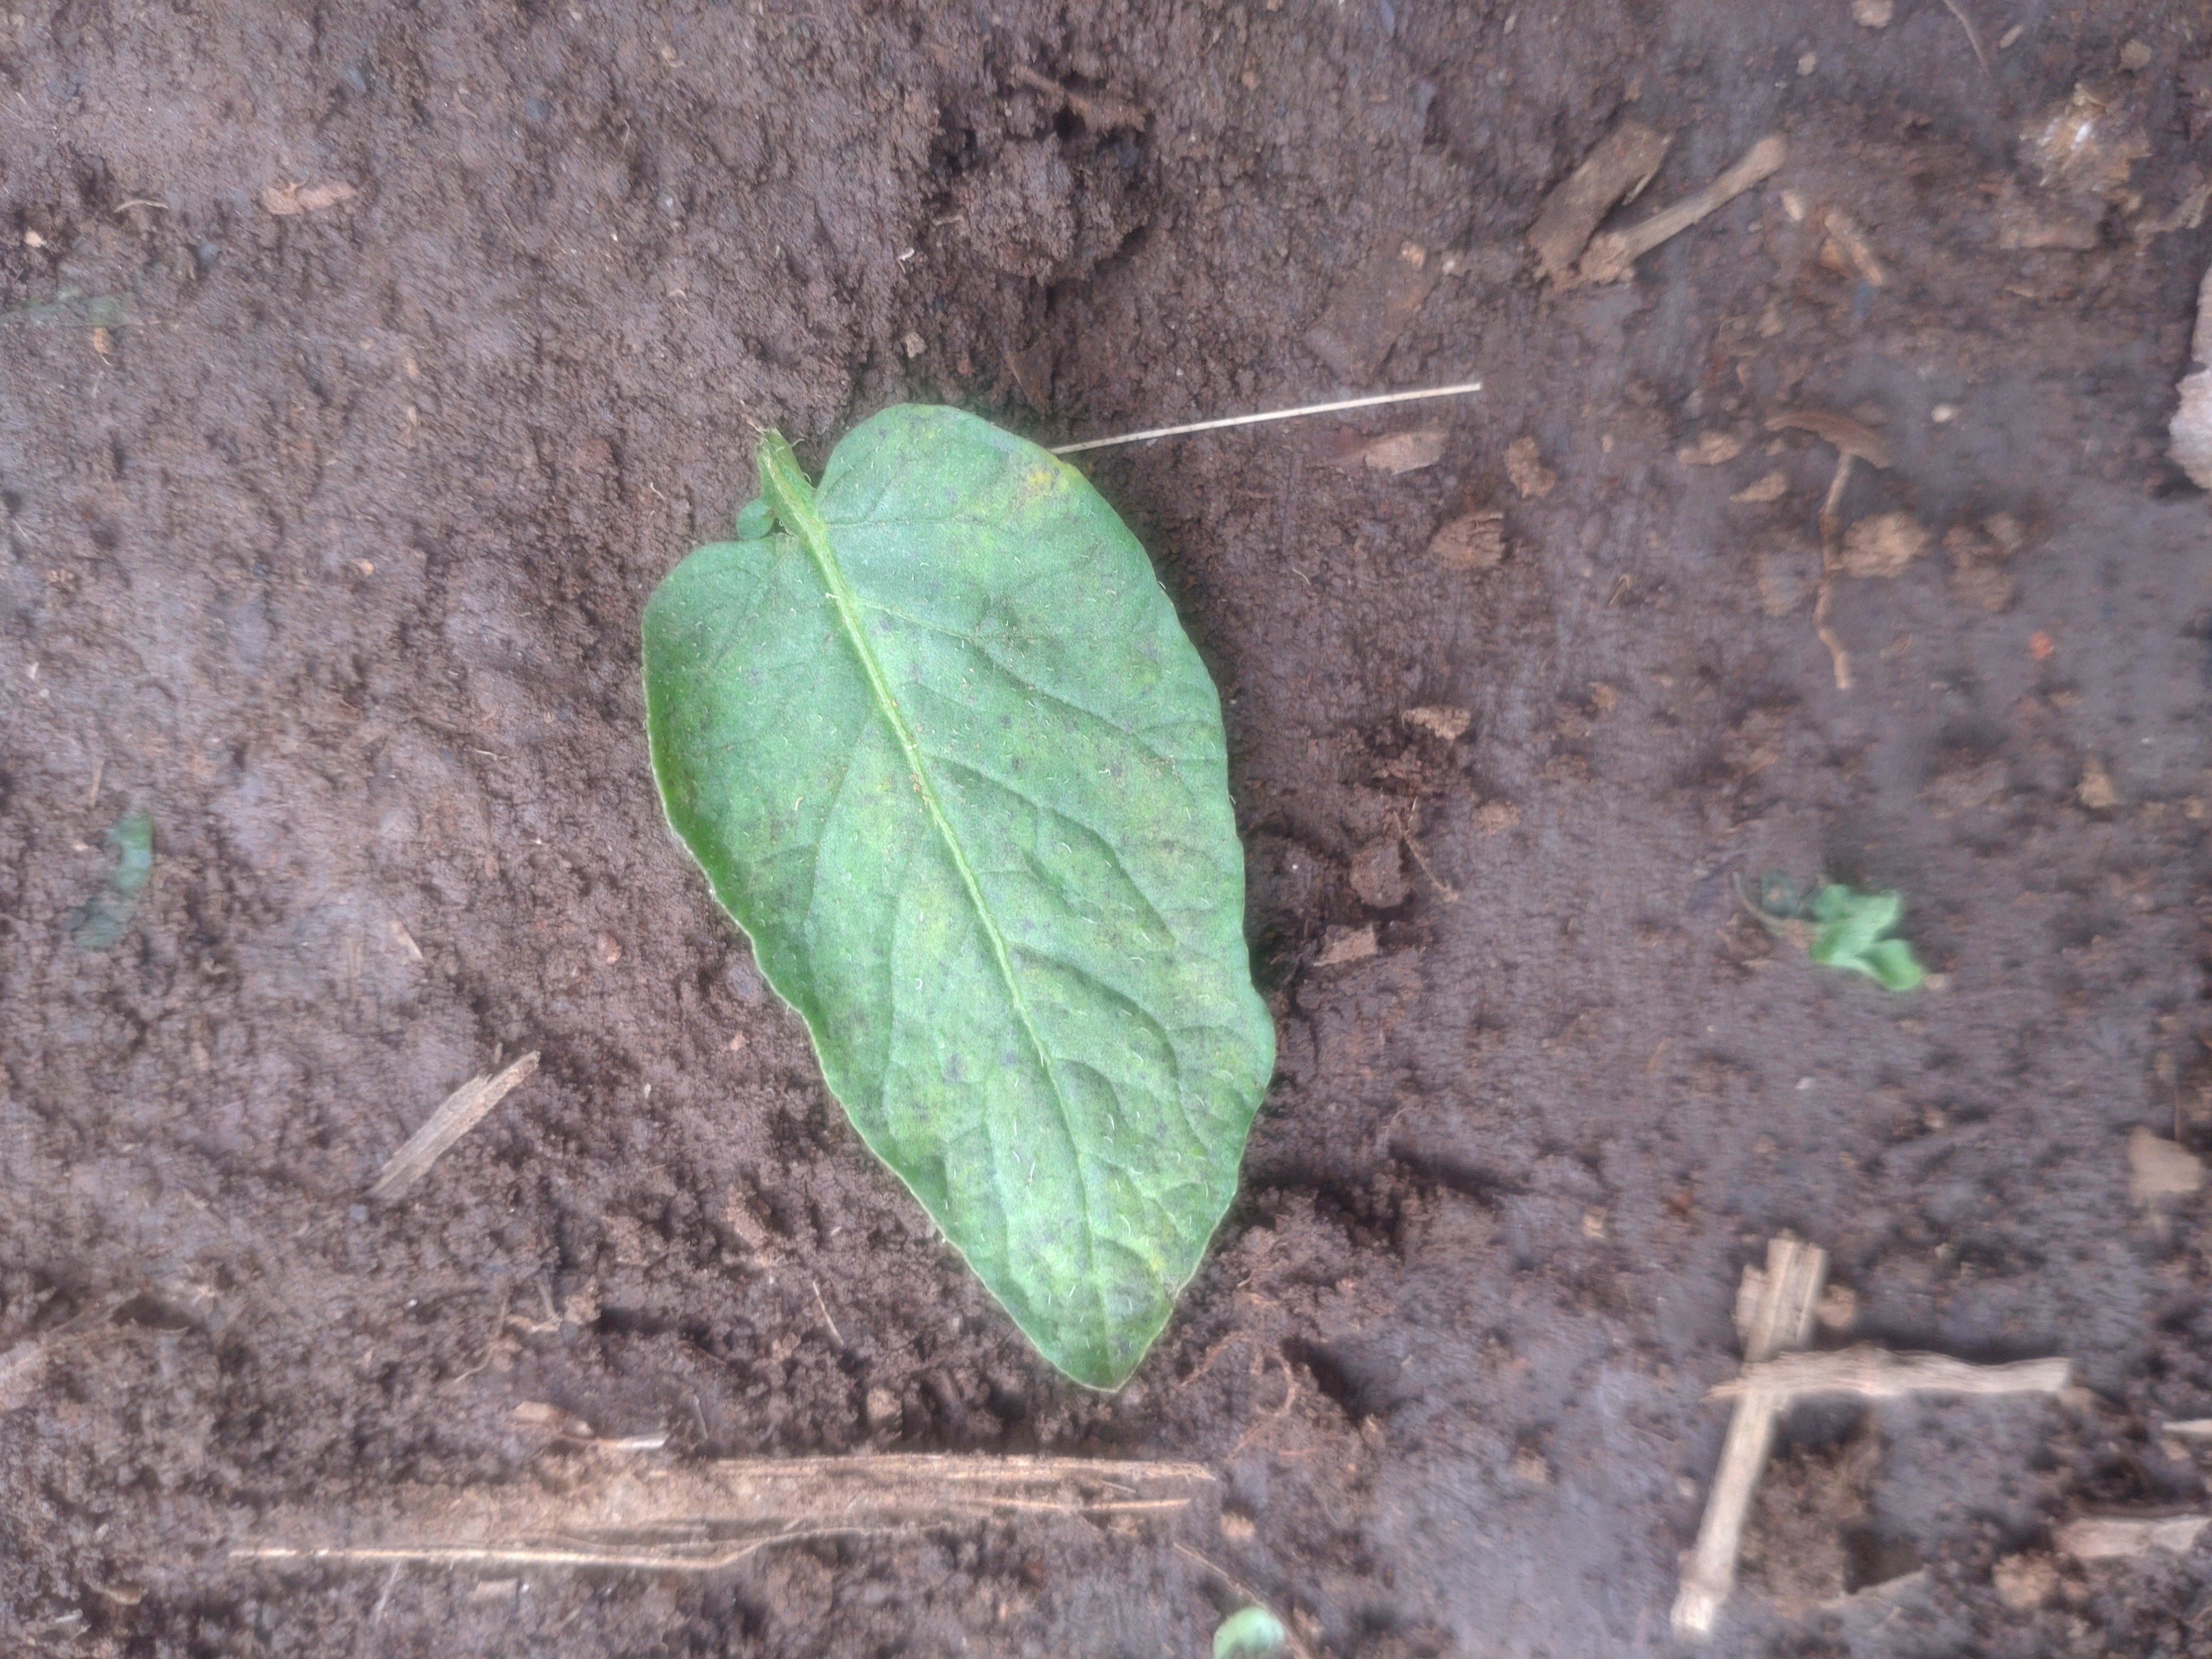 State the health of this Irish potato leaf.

late blight
